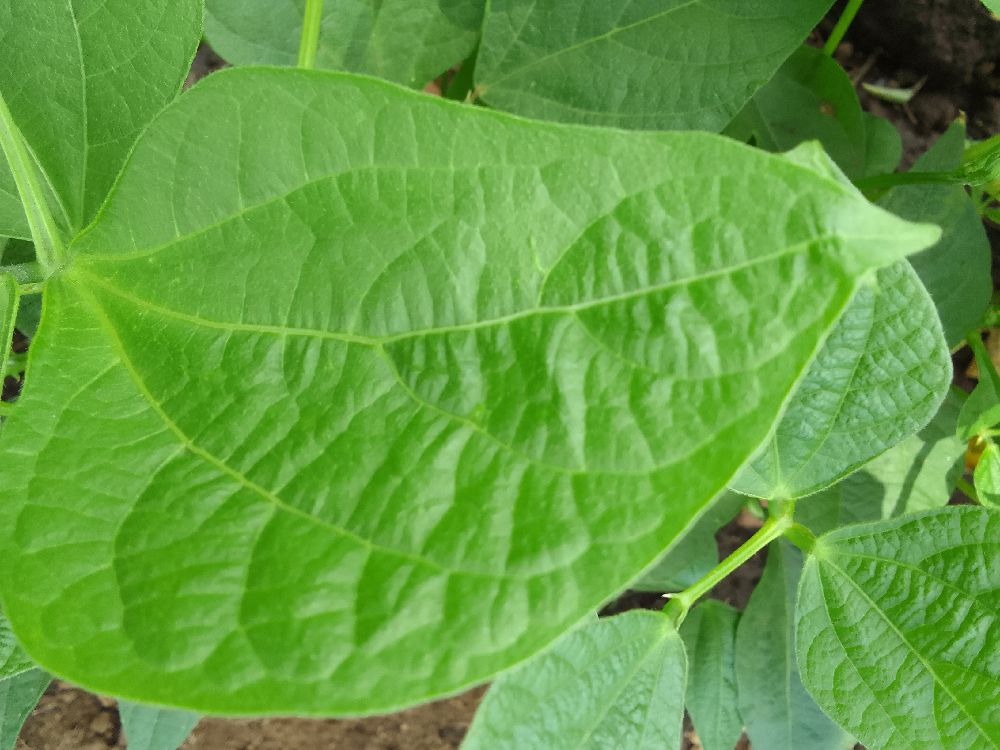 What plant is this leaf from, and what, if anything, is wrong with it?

common bean, healthy
